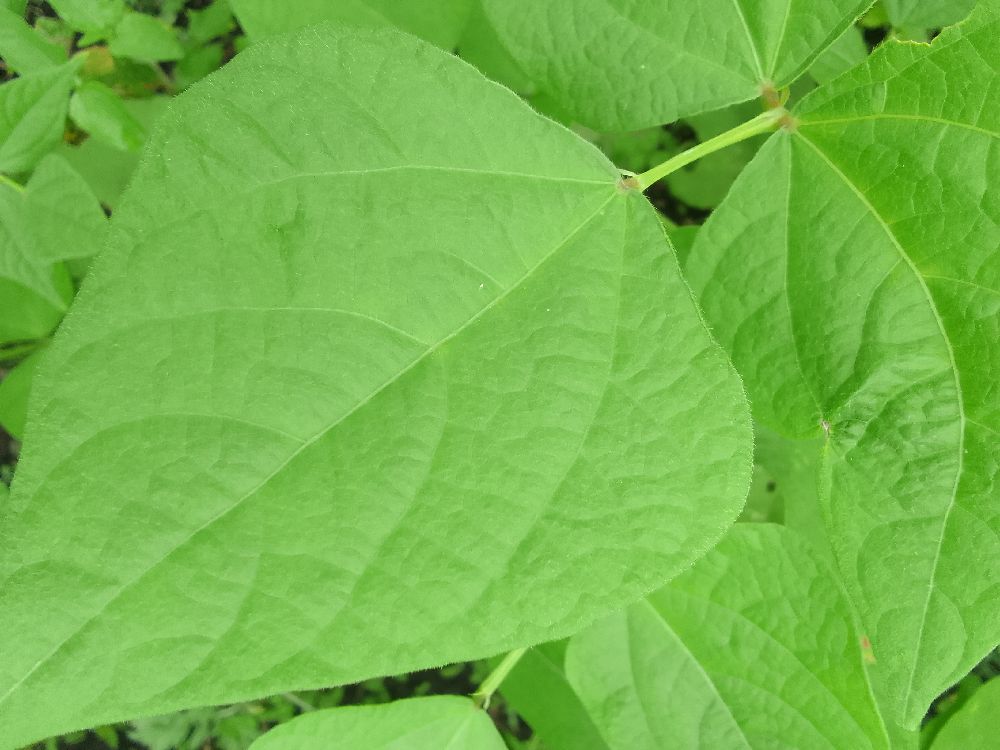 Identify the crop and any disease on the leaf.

common bean, healthy
